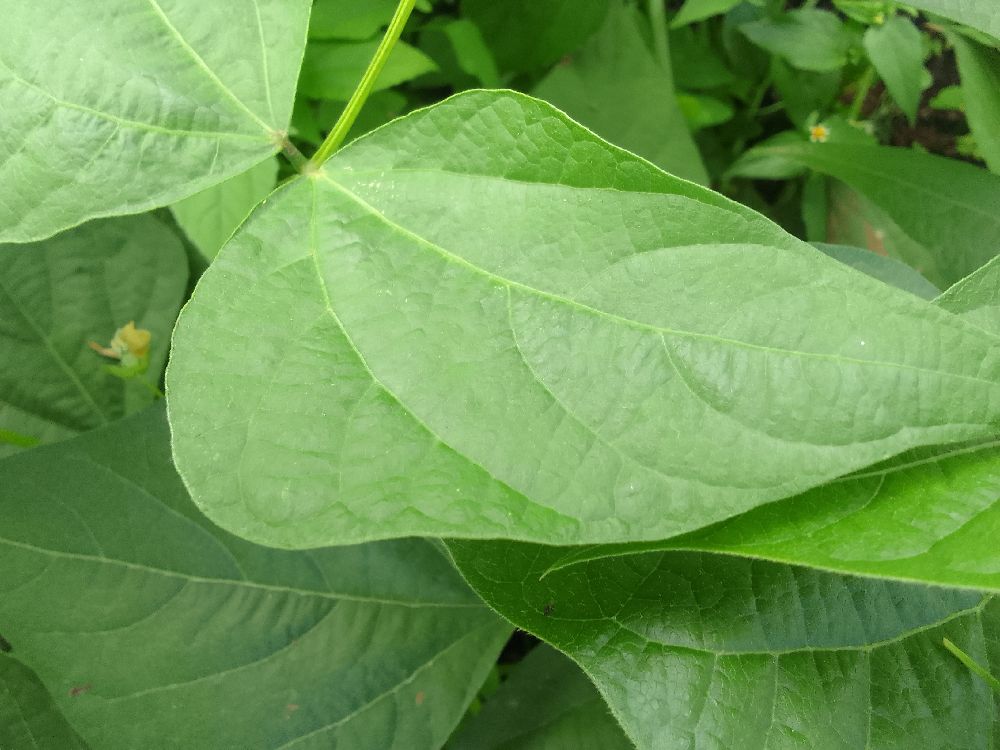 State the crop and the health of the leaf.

common bean, healthy
